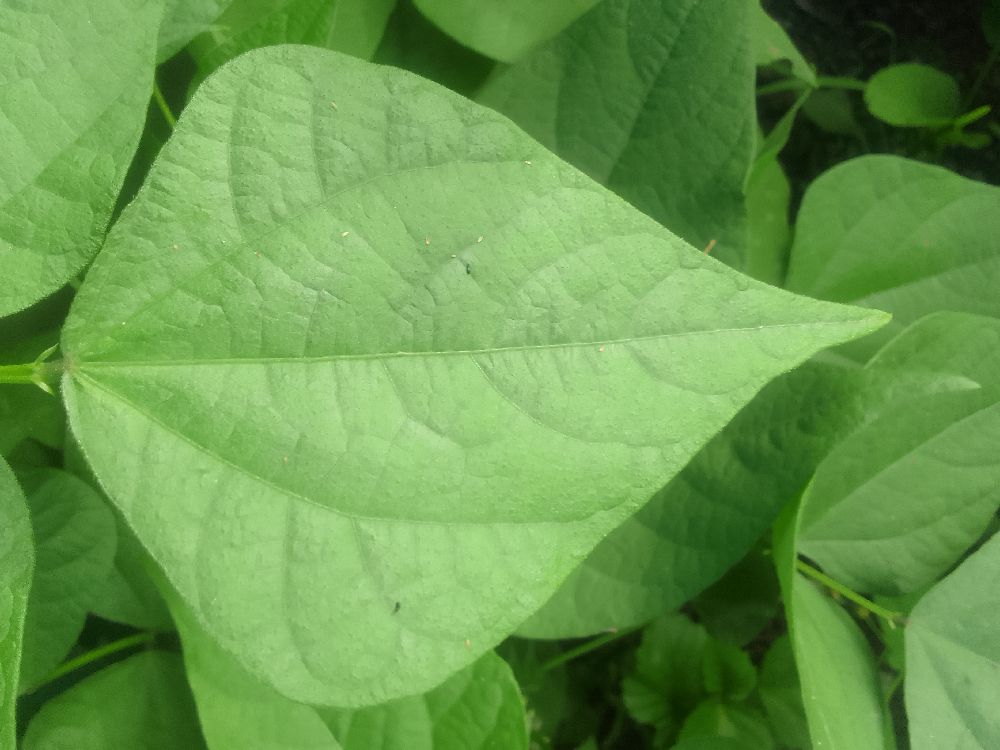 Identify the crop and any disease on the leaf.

common bean, healthy
